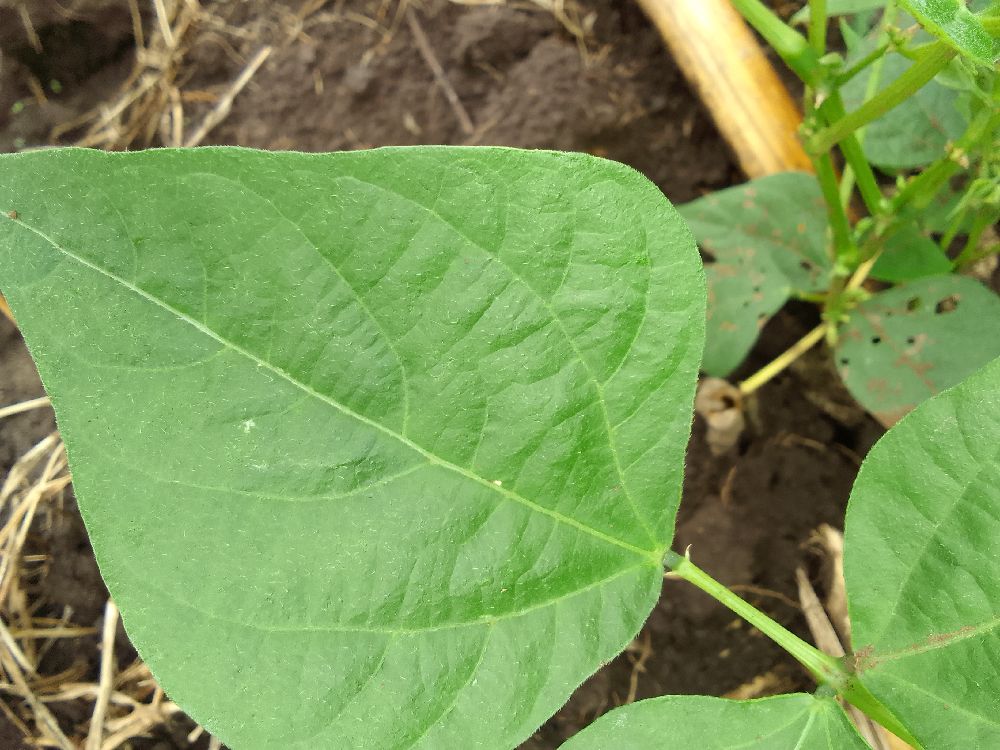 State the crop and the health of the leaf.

common bean, healthy
